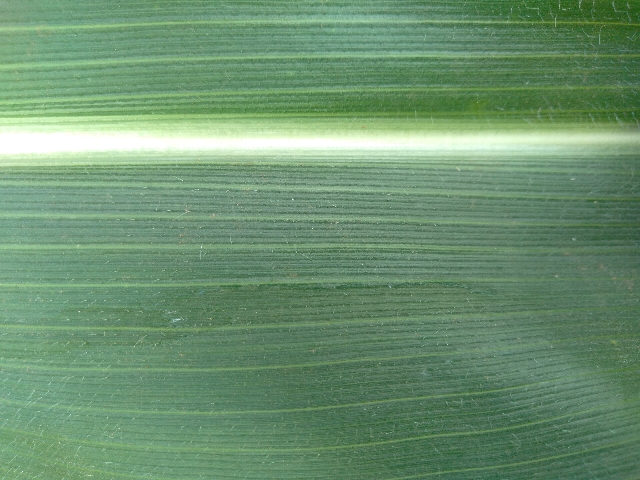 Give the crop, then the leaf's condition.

maize, healthy
